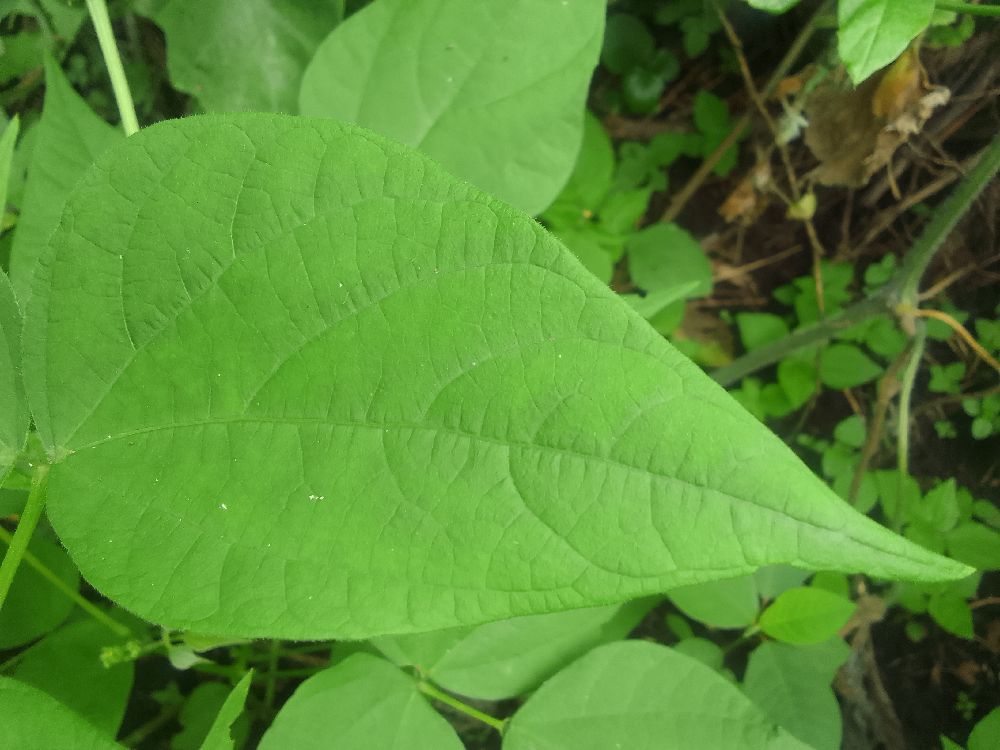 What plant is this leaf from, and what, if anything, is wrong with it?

common bean, healthy
